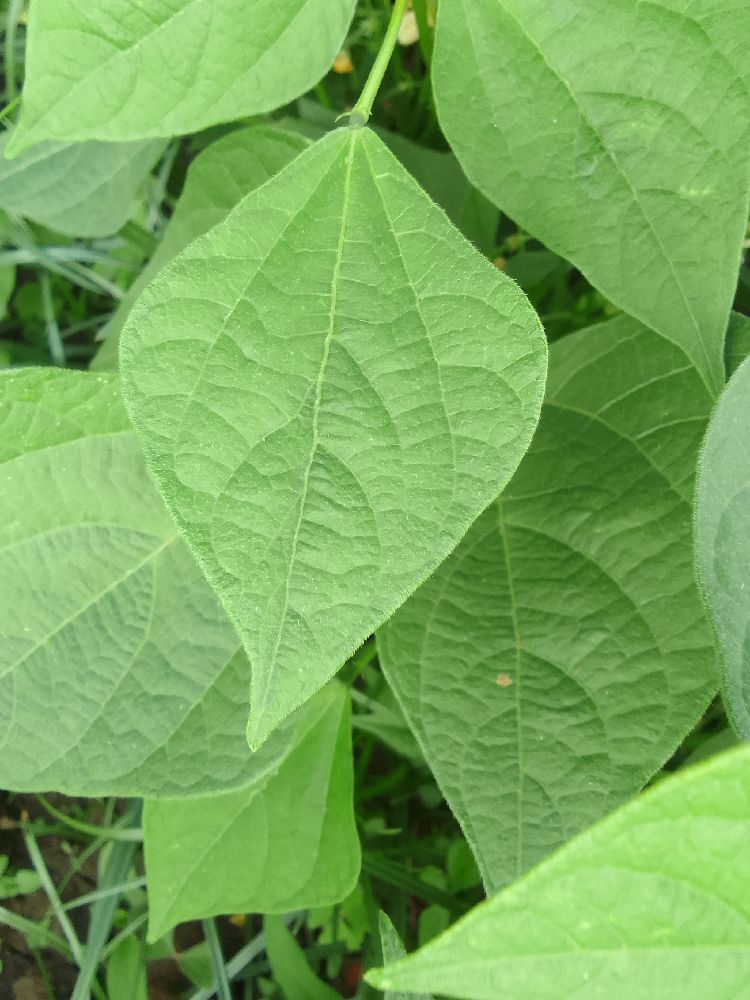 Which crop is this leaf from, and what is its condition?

common bean, healthy
